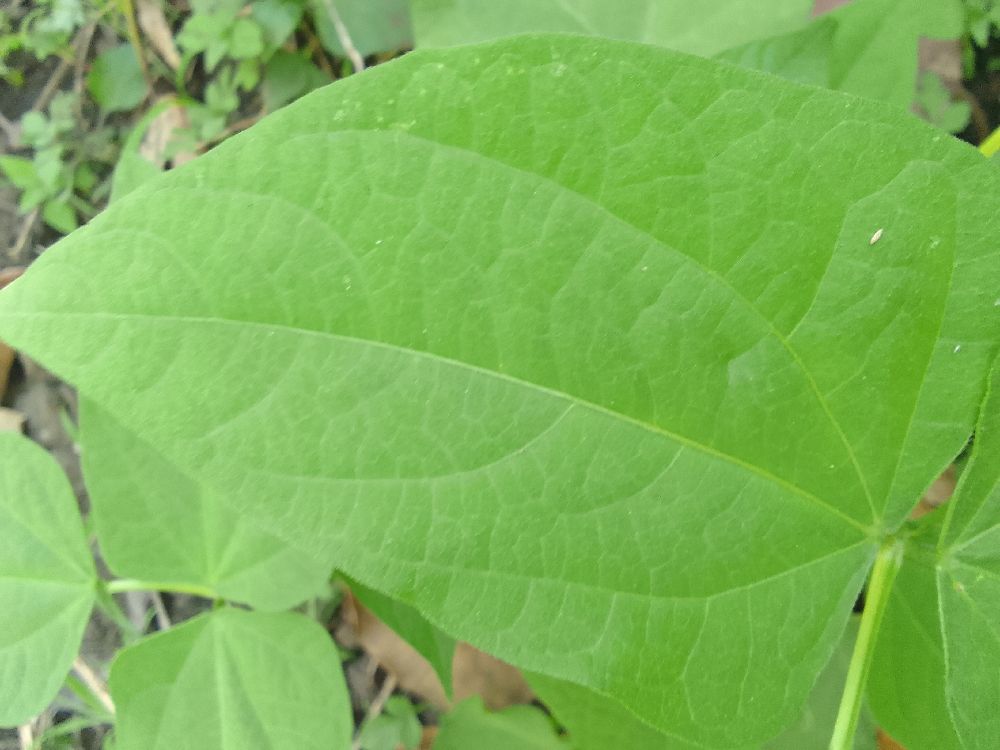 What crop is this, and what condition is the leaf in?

common bean, healthy
